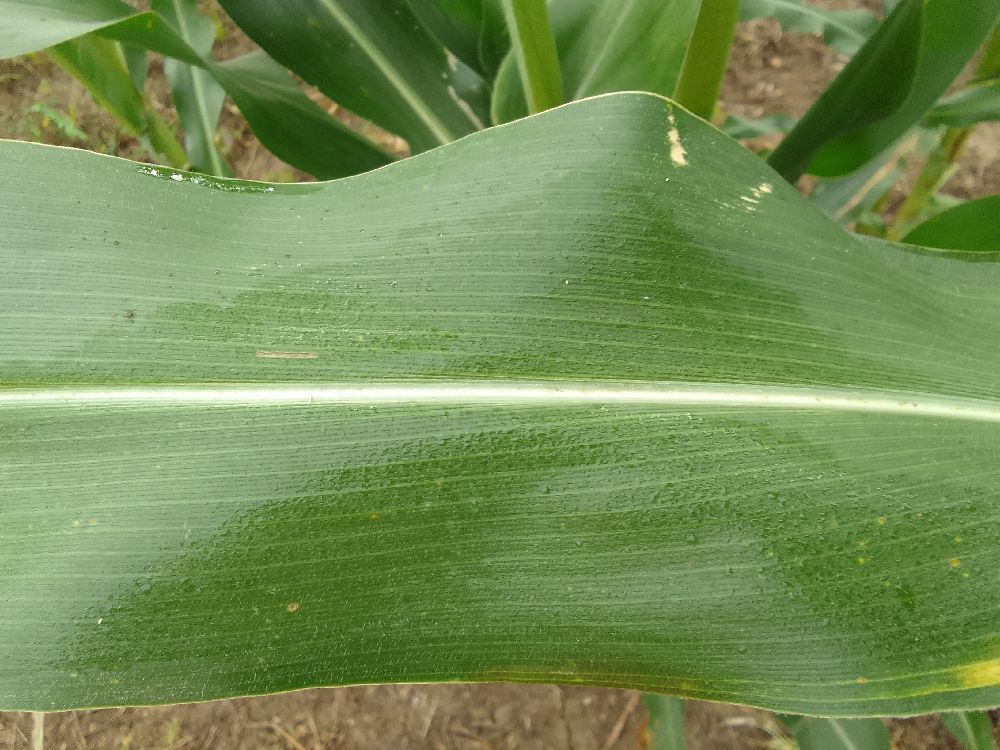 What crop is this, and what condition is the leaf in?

maize, healthy
